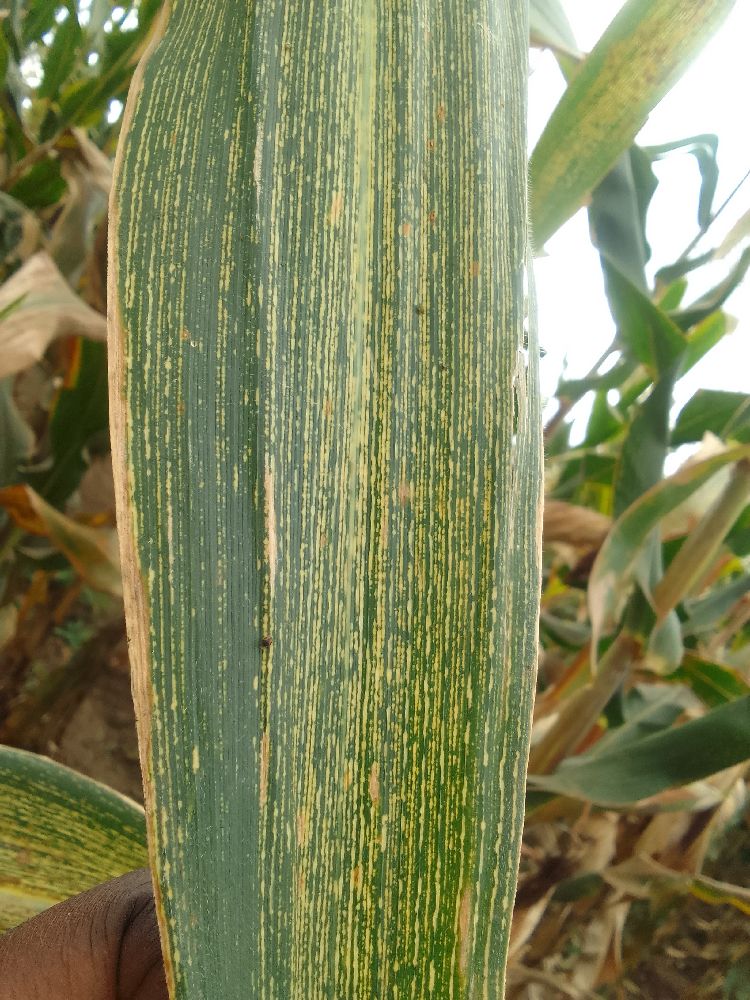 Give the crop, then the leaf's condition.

maize, maize streak virus
